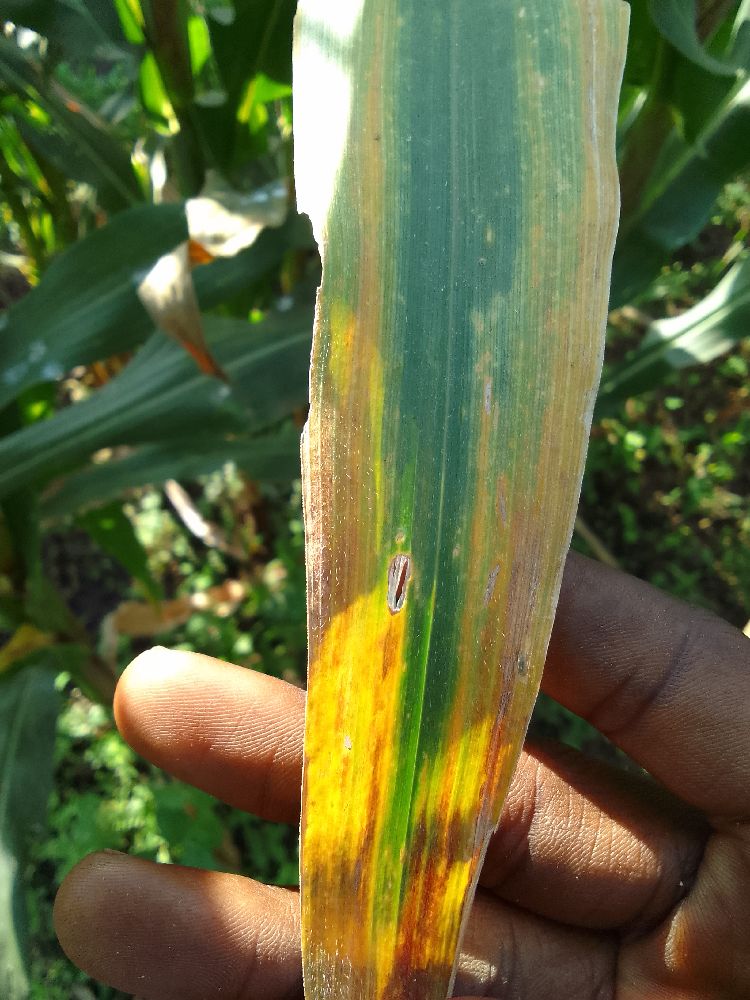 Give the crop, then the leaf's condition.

maize, maize lethal necrosis
